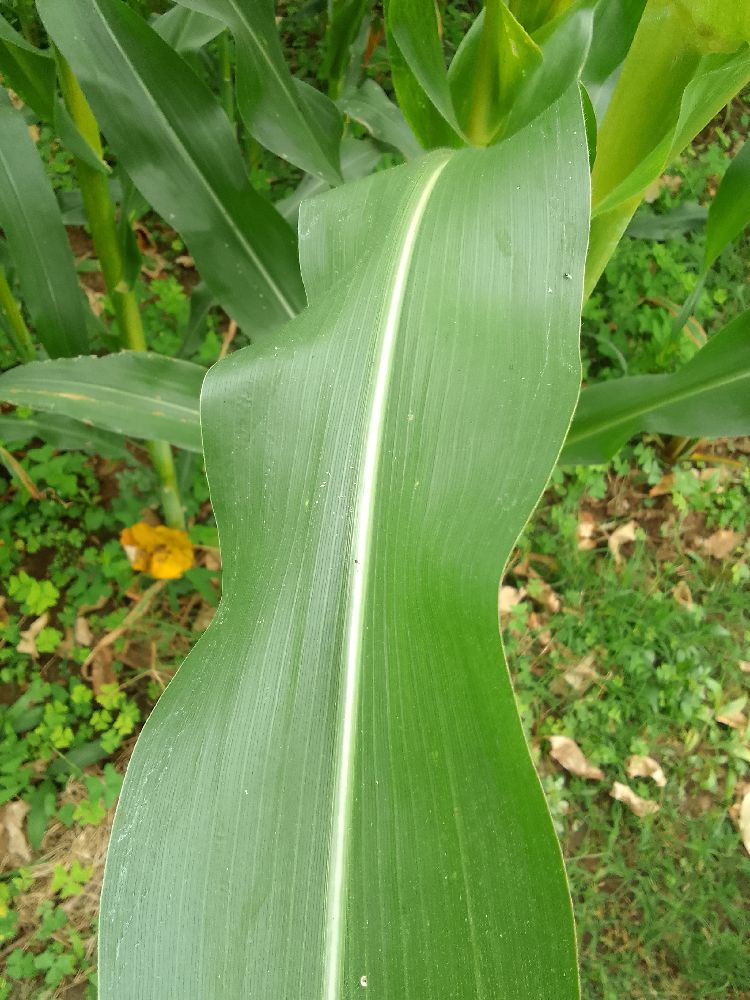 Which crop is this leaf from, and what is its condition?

maize, healthy
